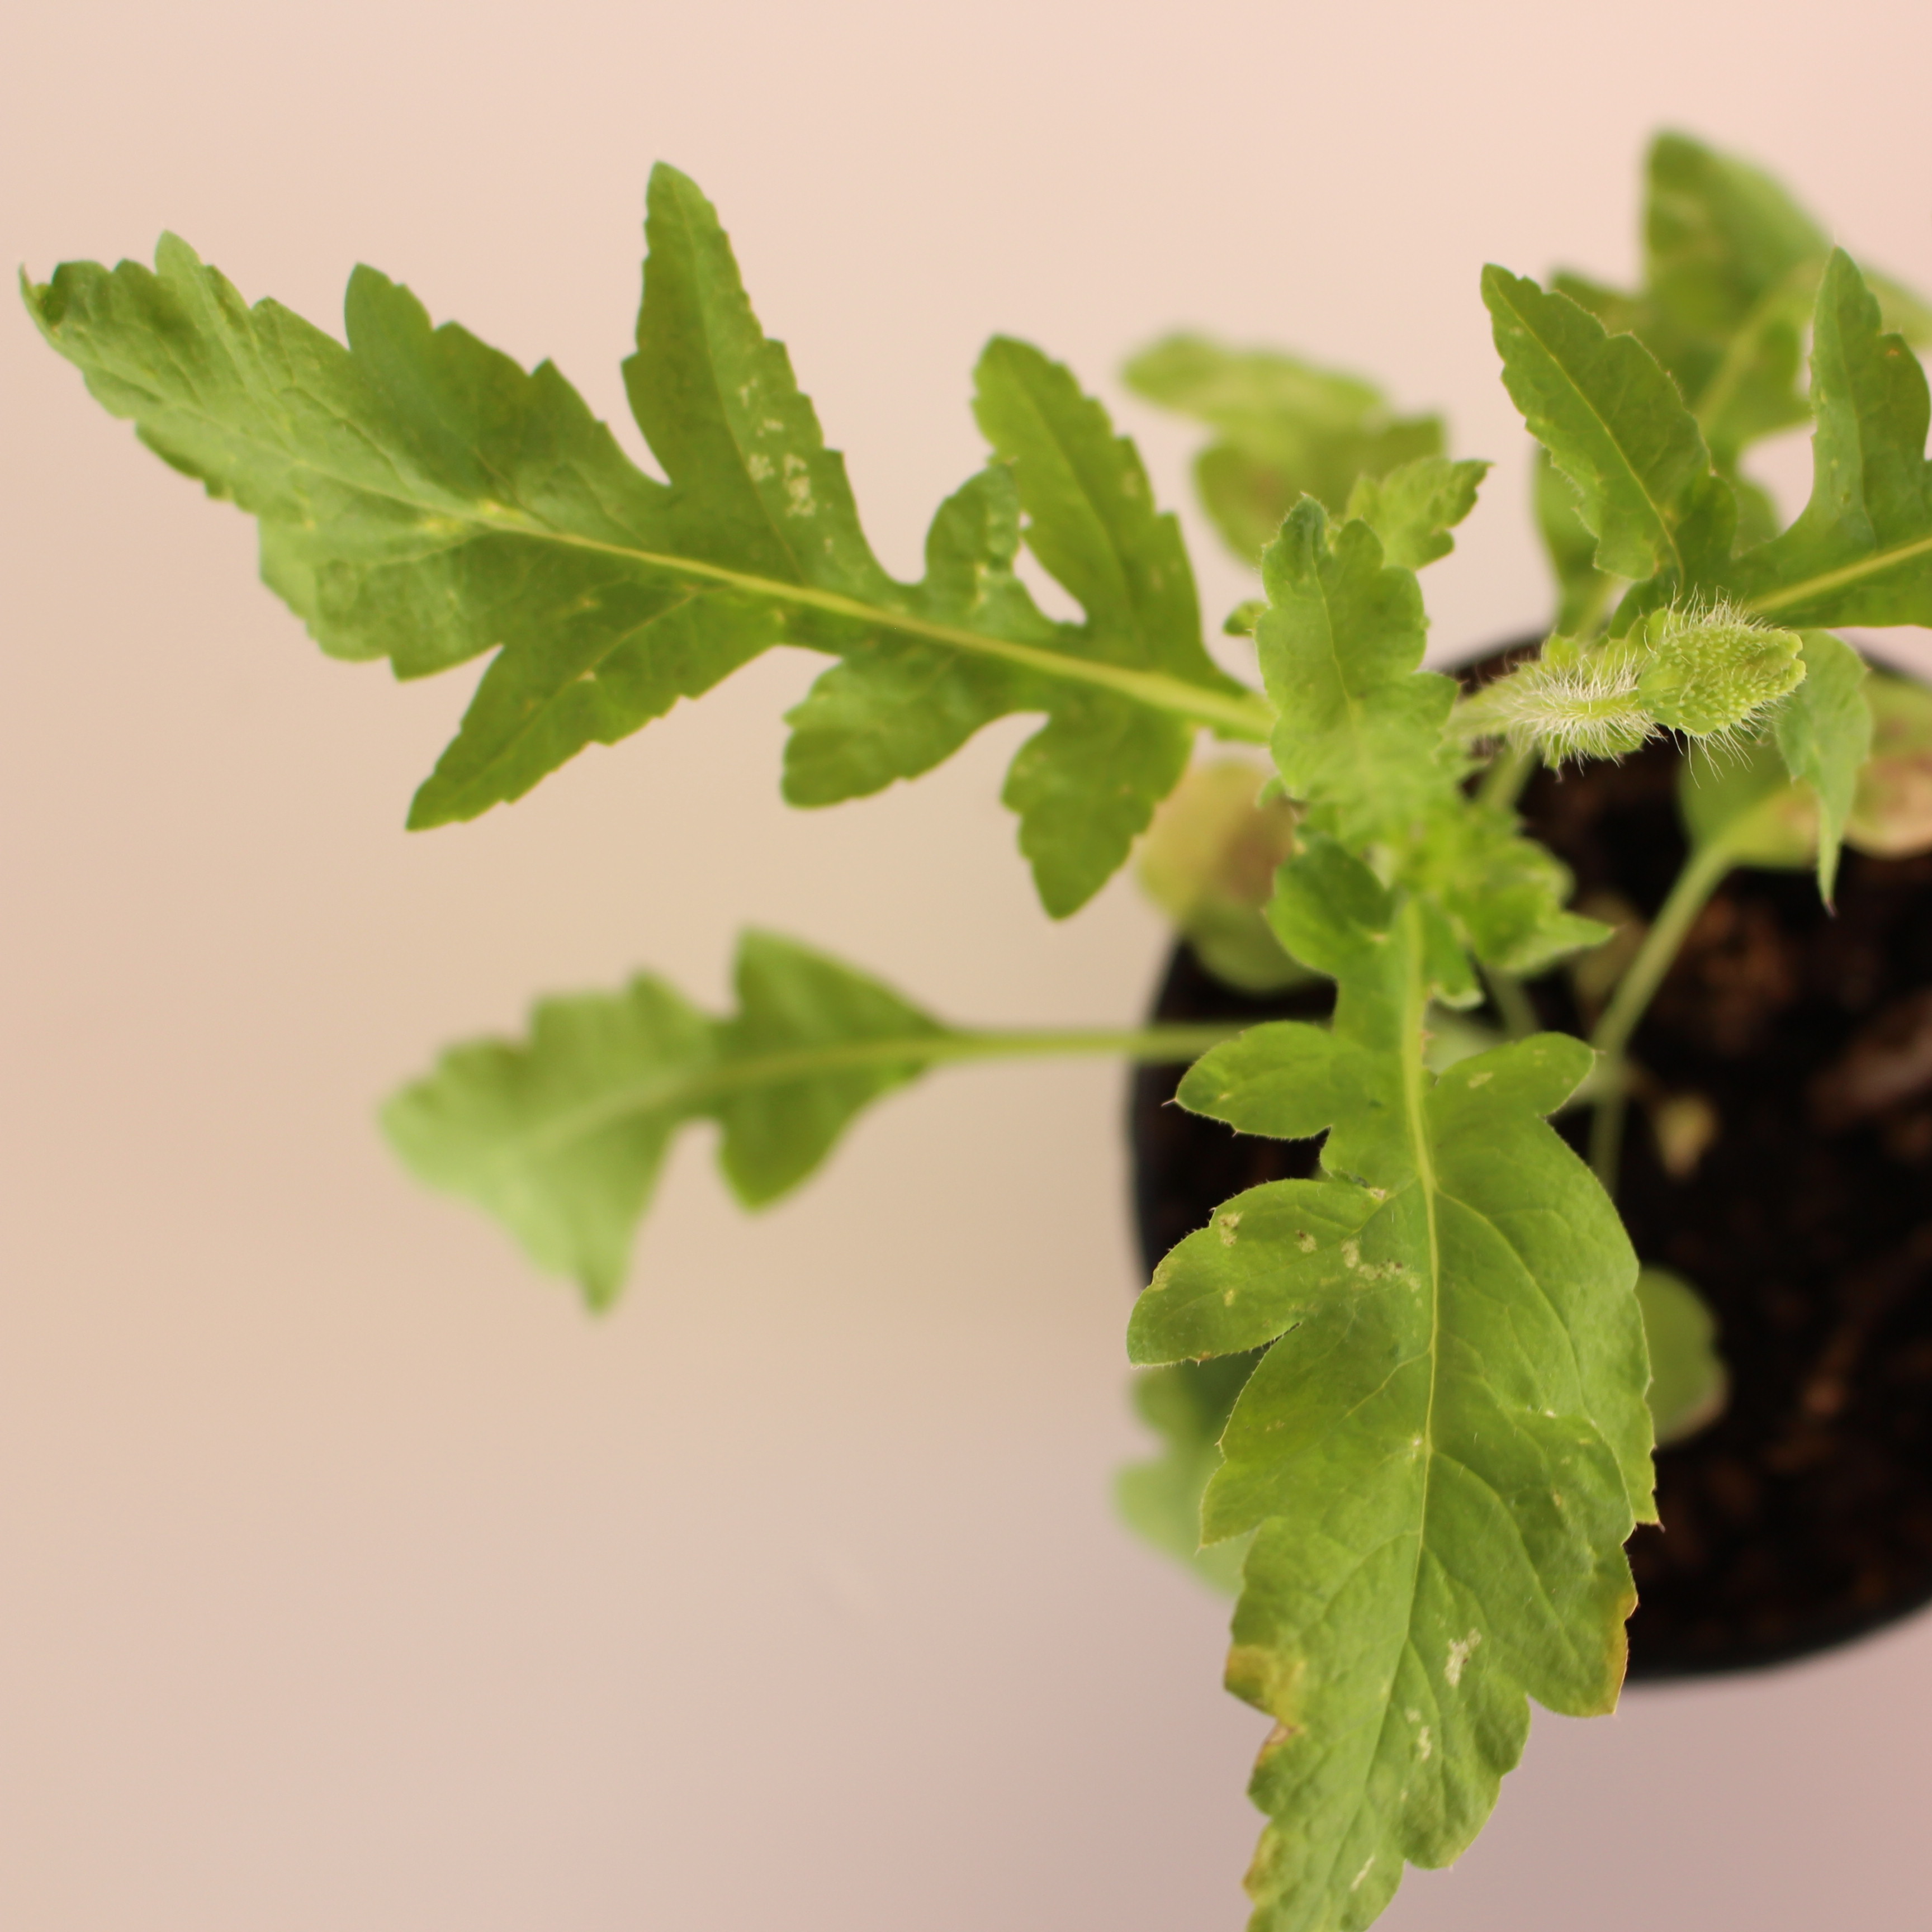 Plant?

Papaver rhoeas
